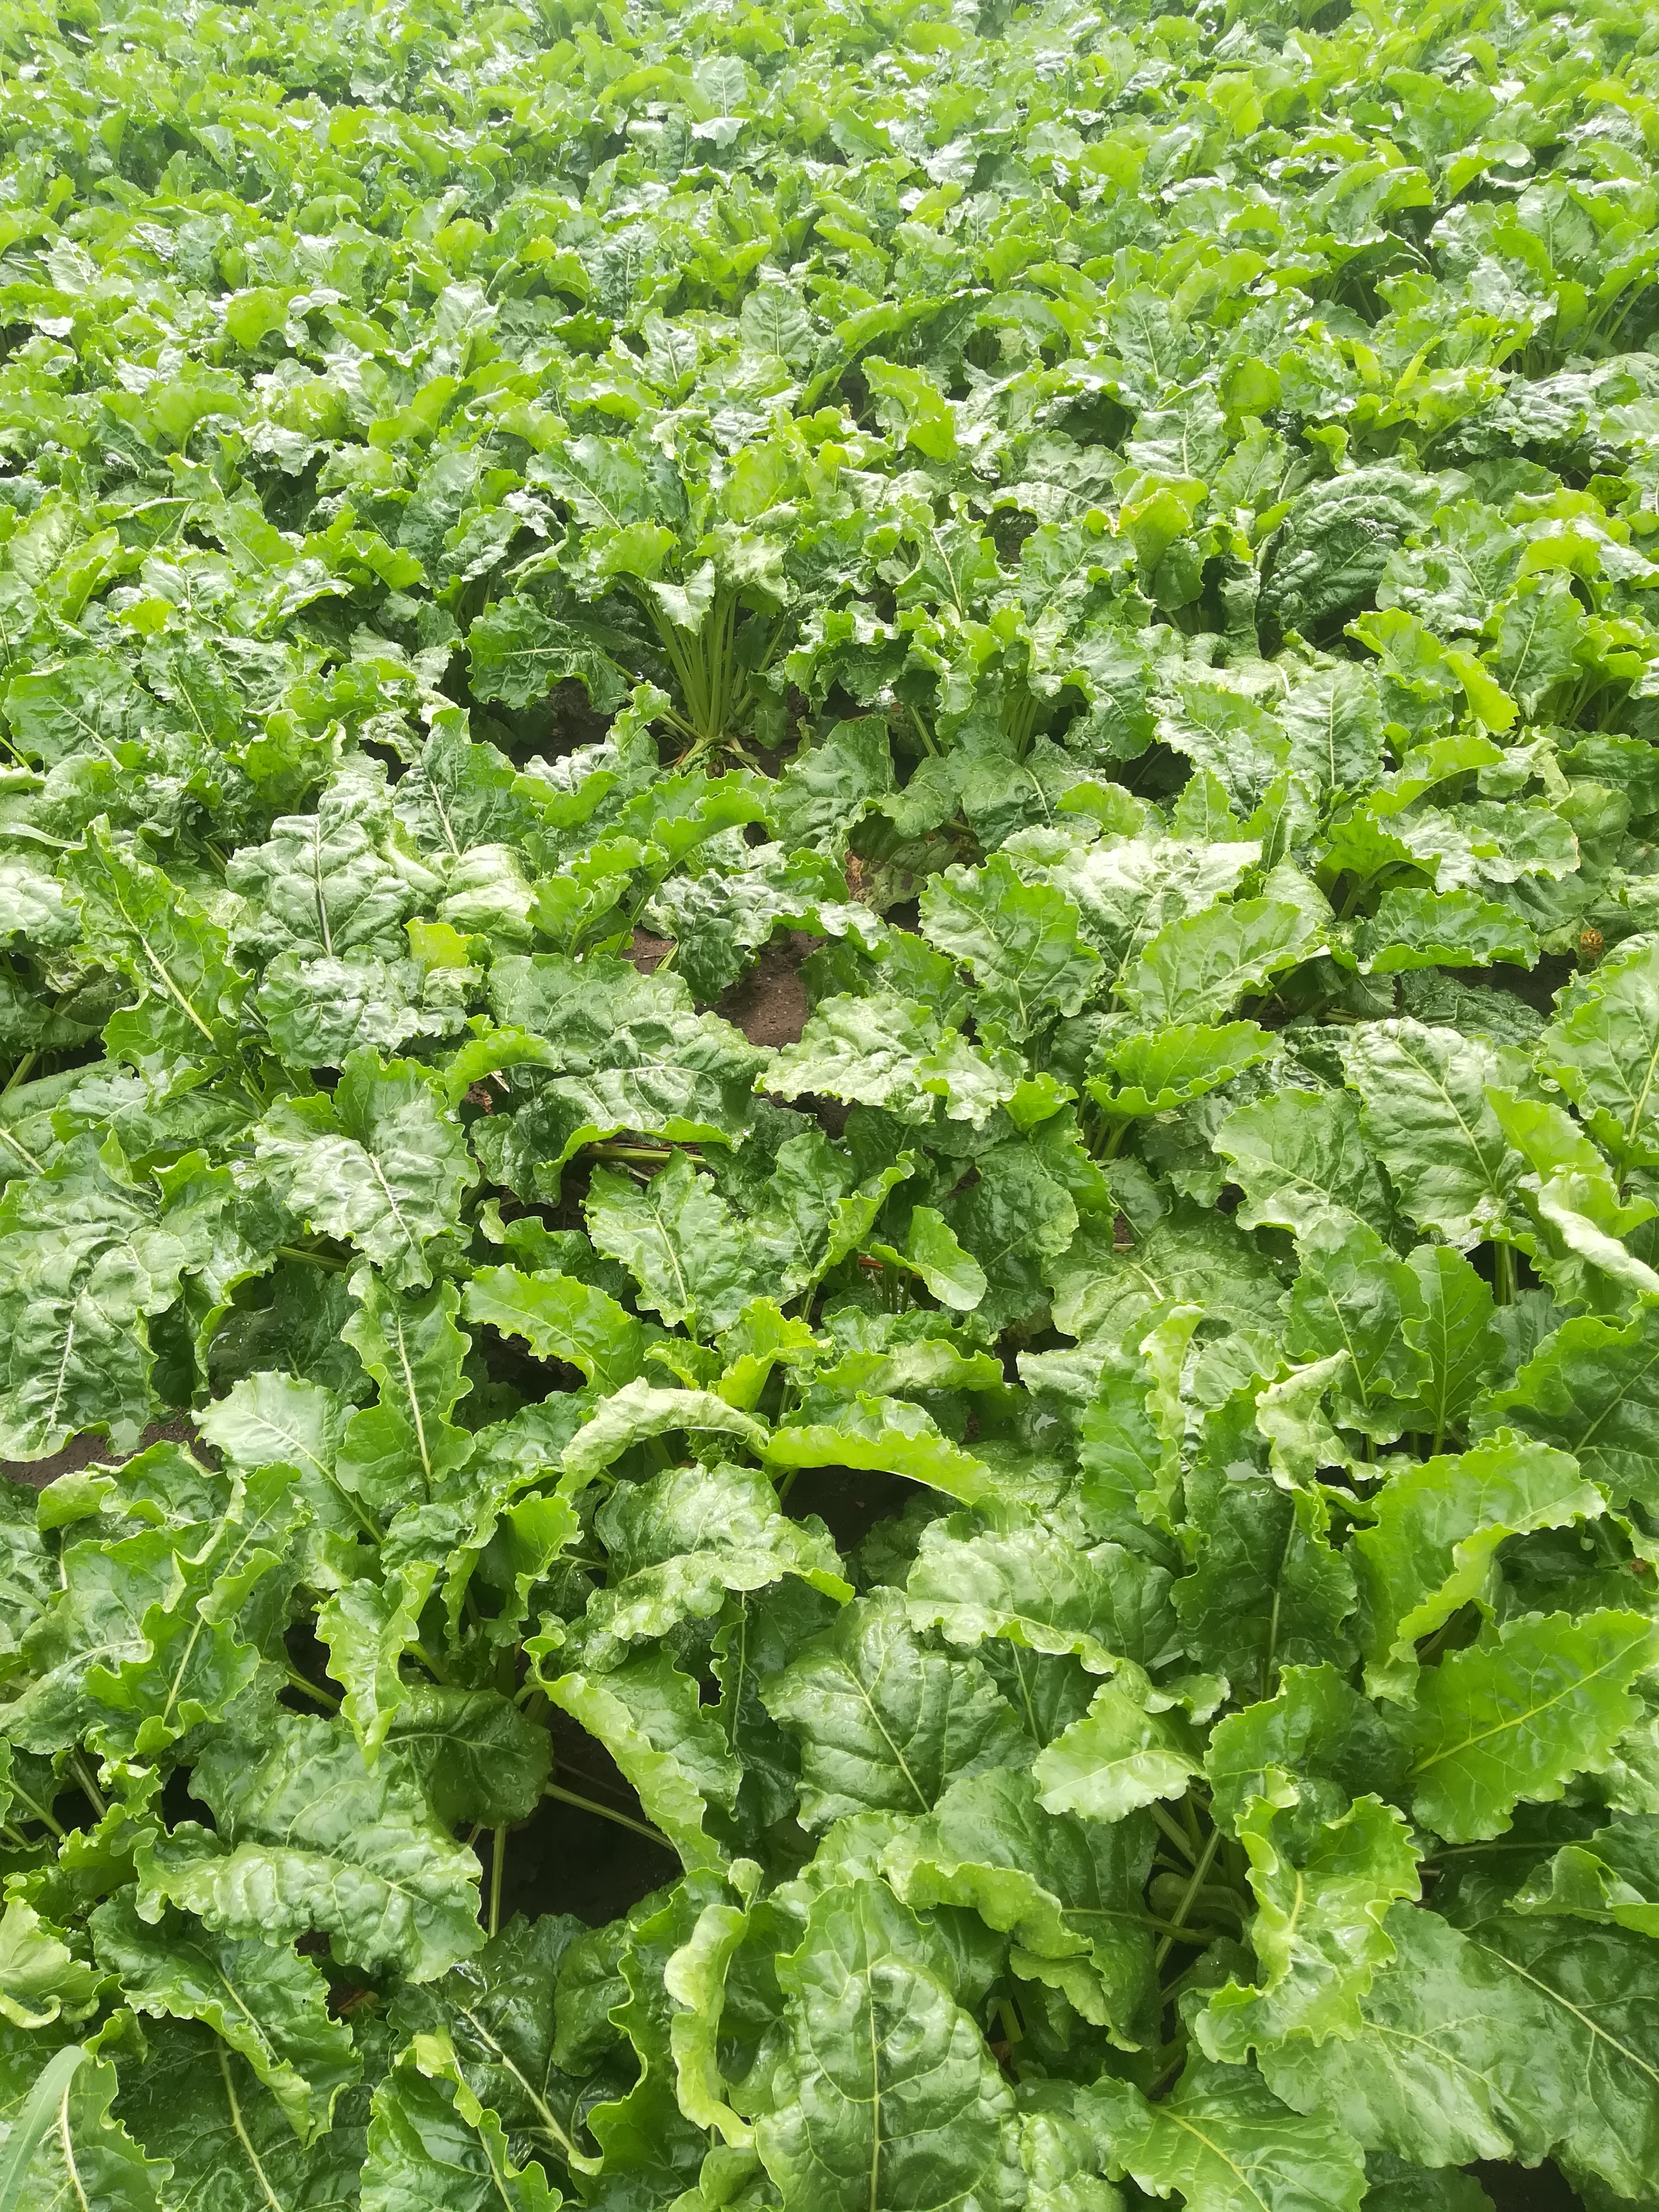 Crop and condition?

beet, unaffected
